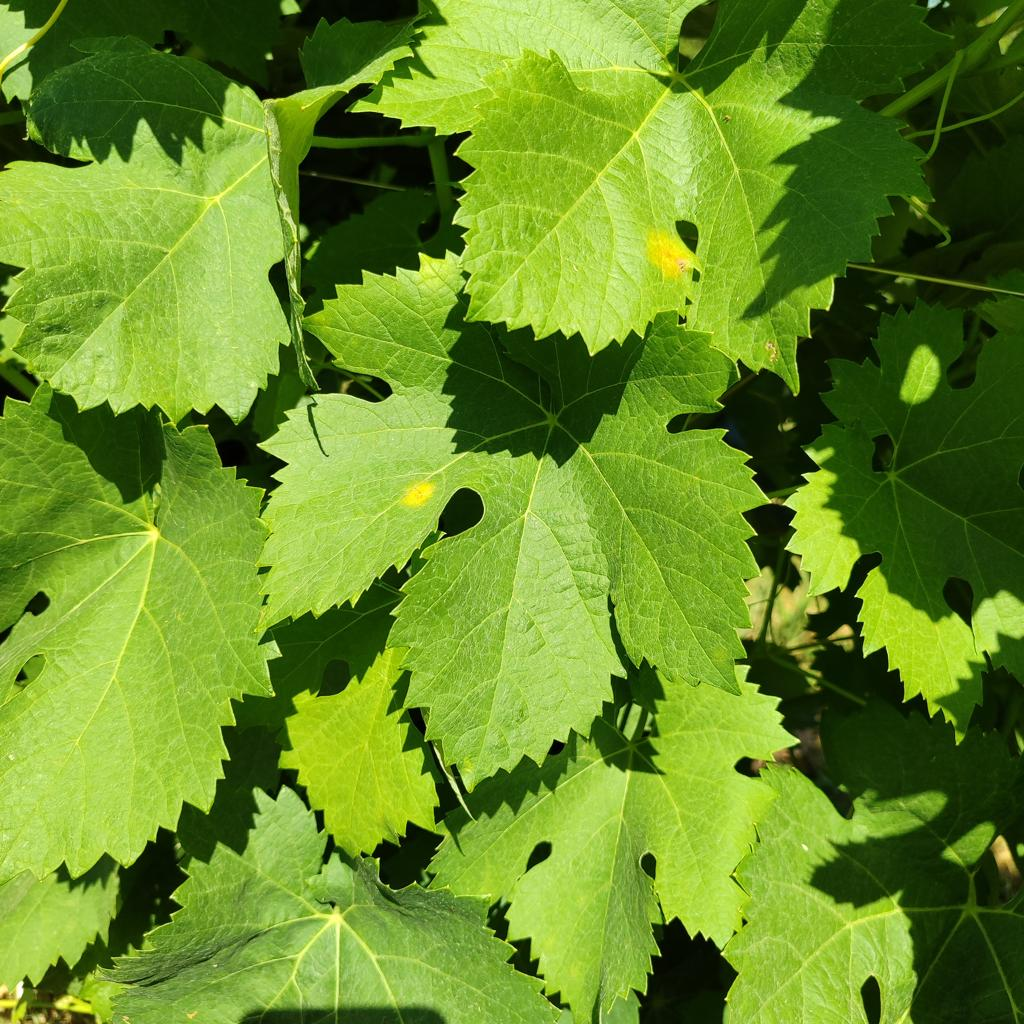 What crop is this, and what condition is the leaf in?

grapevine, downy mildew
